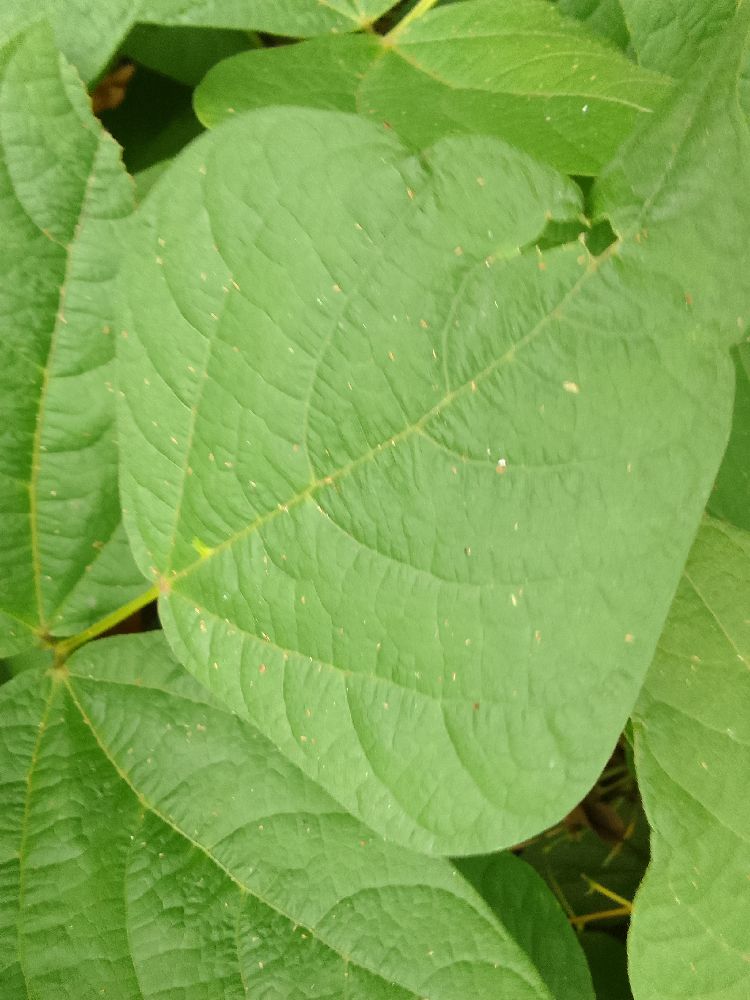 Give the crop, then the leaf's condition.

common bean, healthy
